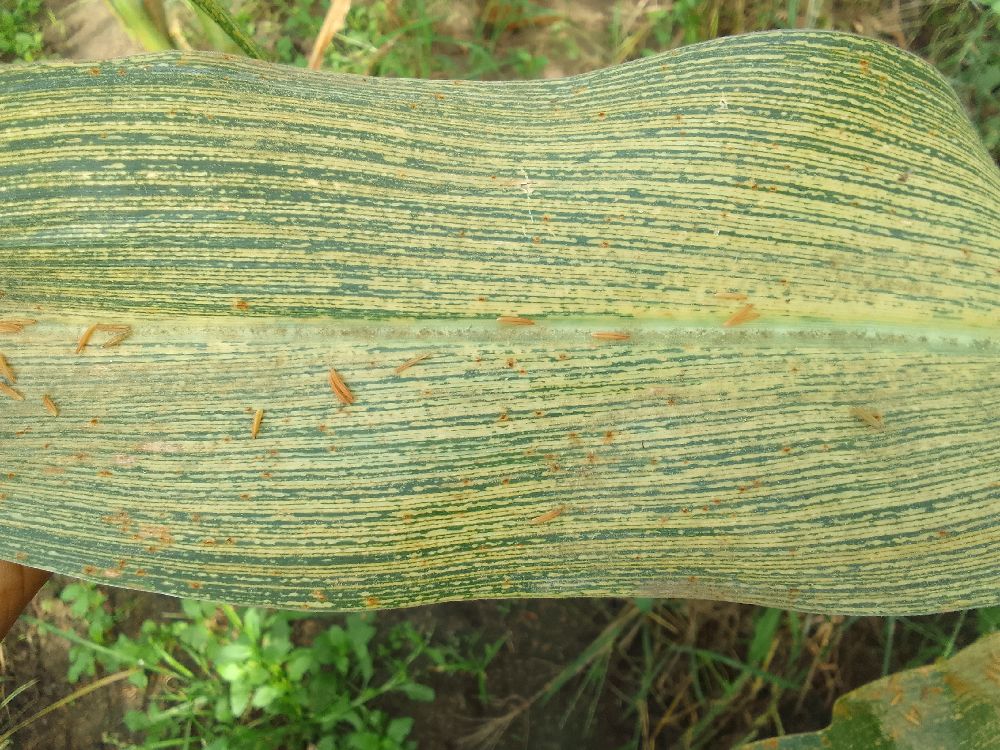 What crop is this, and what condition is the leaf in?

maize, maize streak virus
